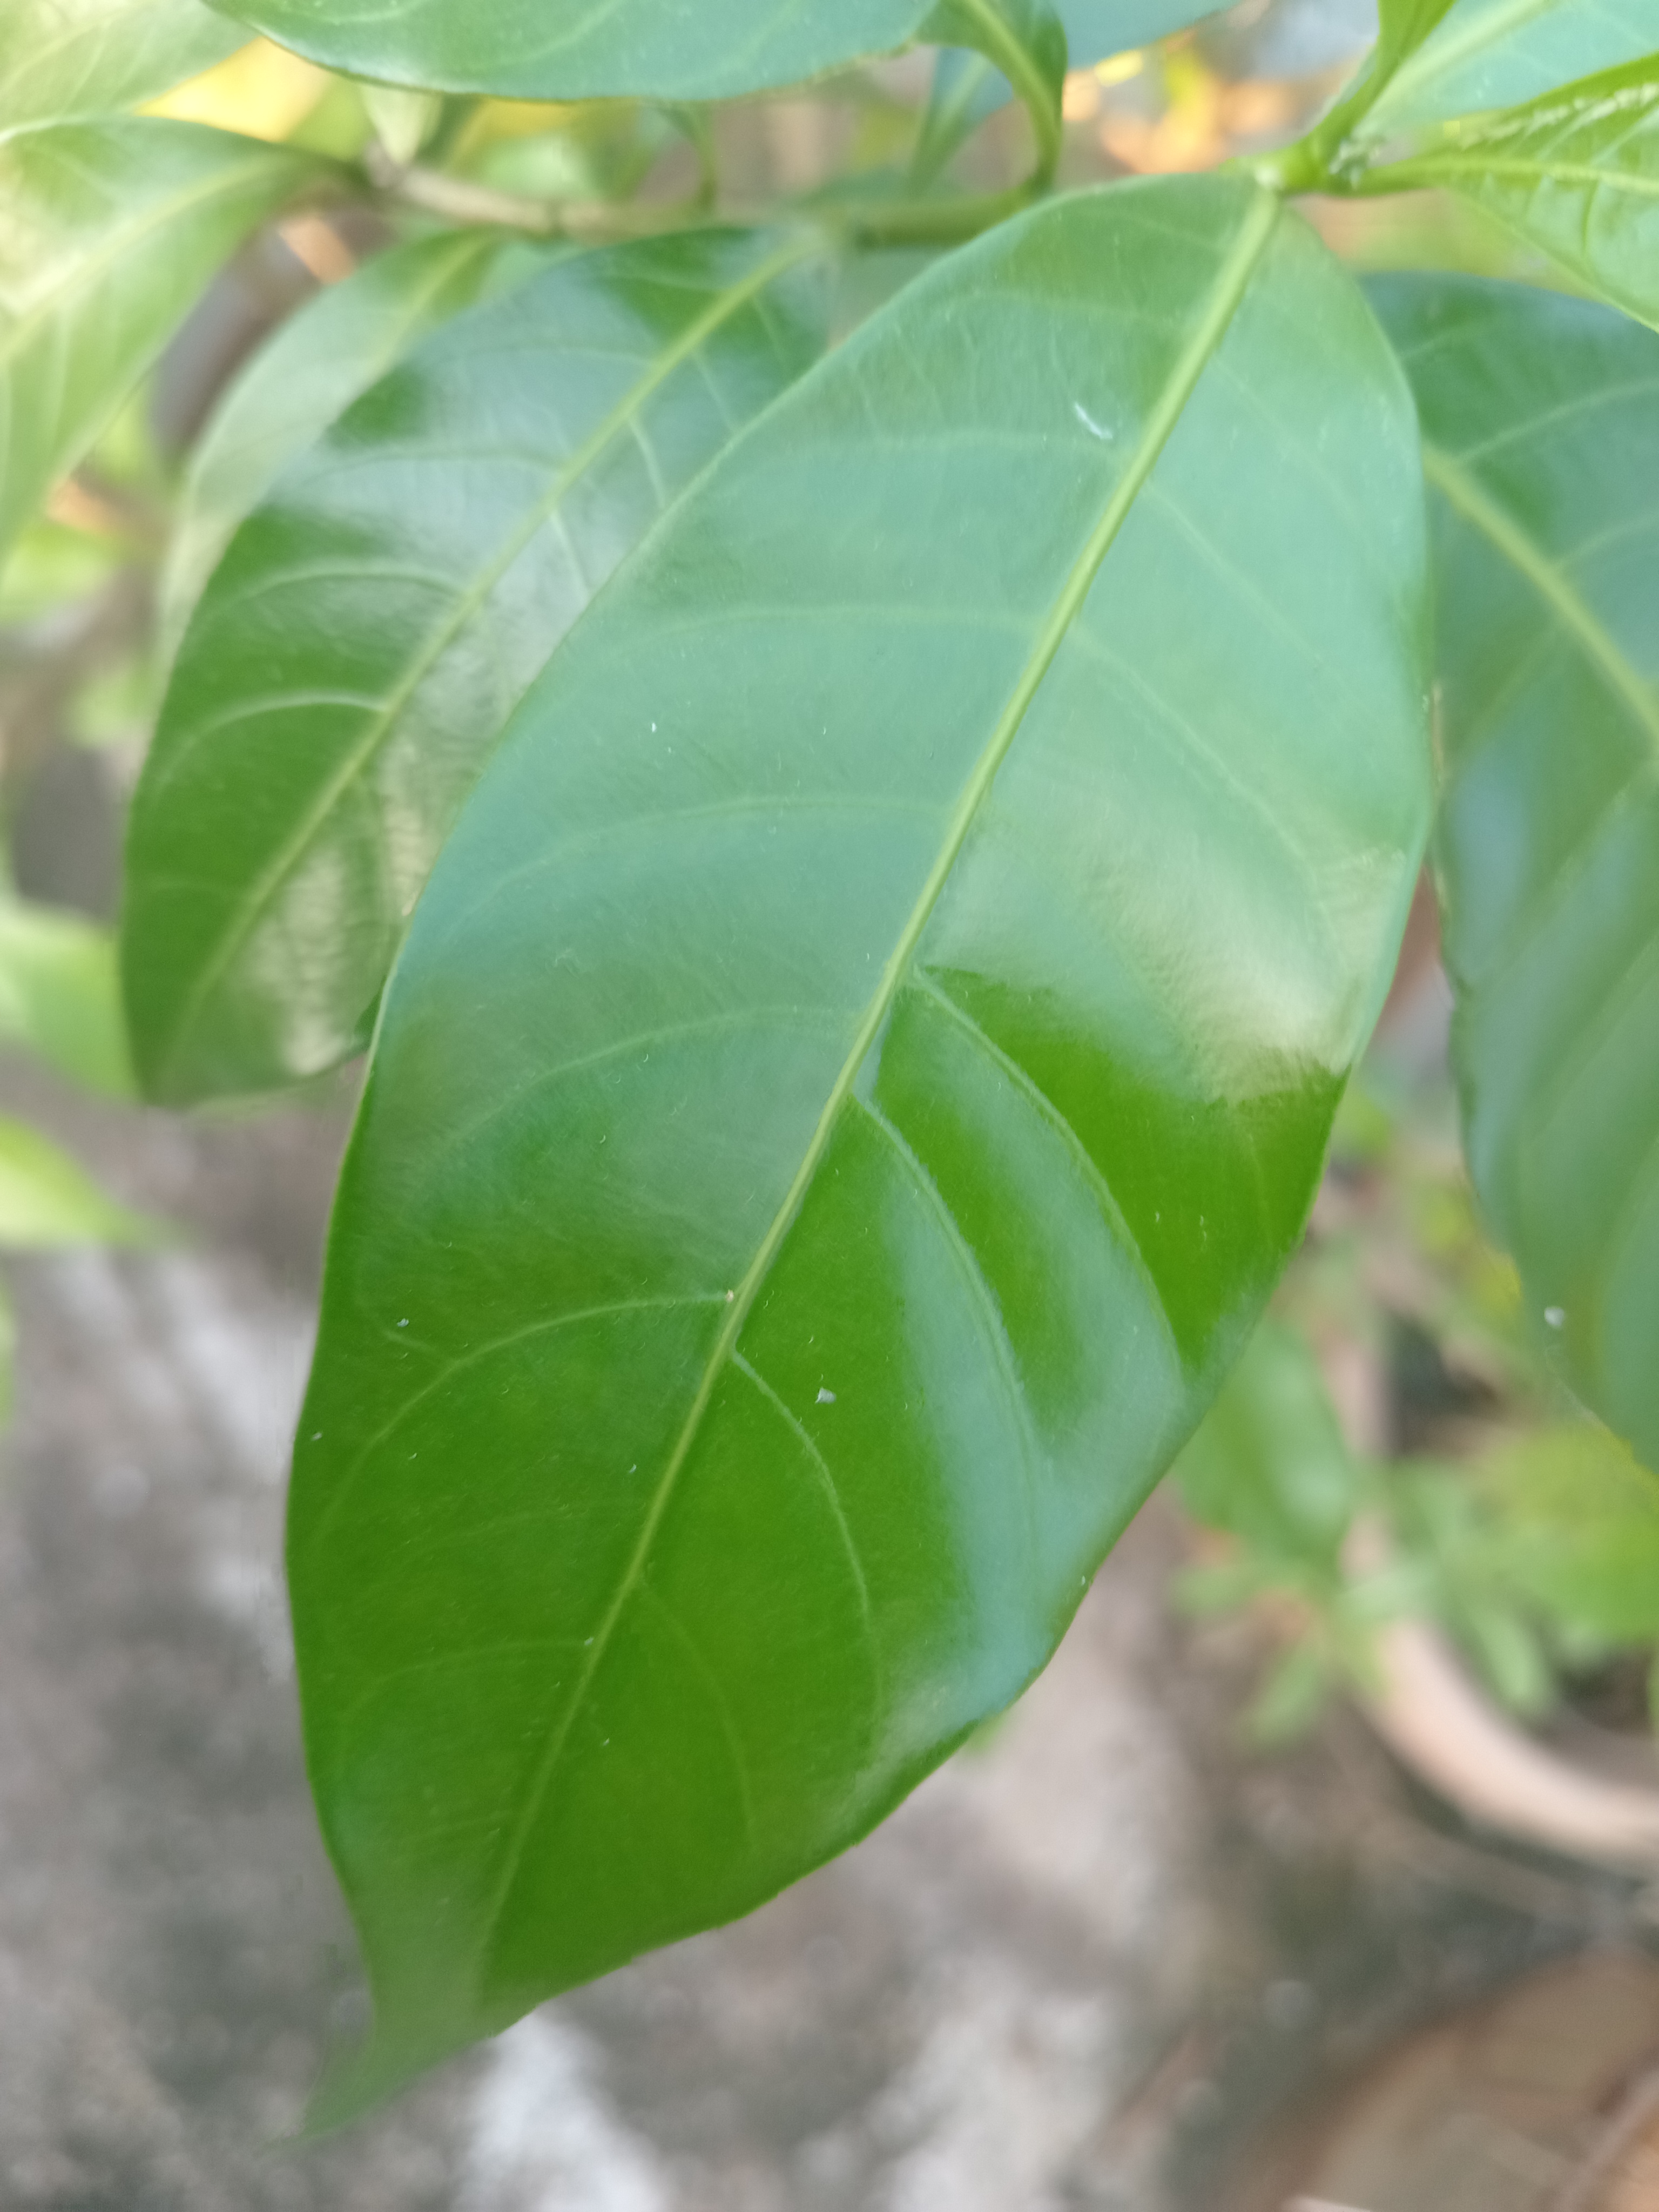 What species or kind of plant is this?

togor
